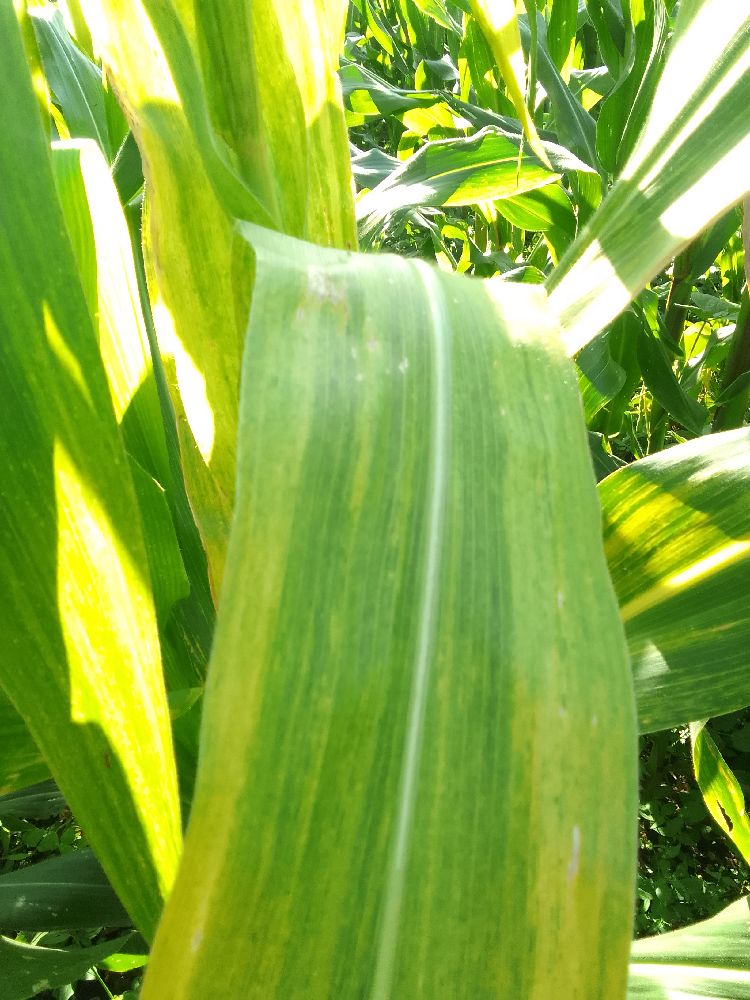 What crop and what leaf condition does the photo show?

maize, maize lethal necrosis
